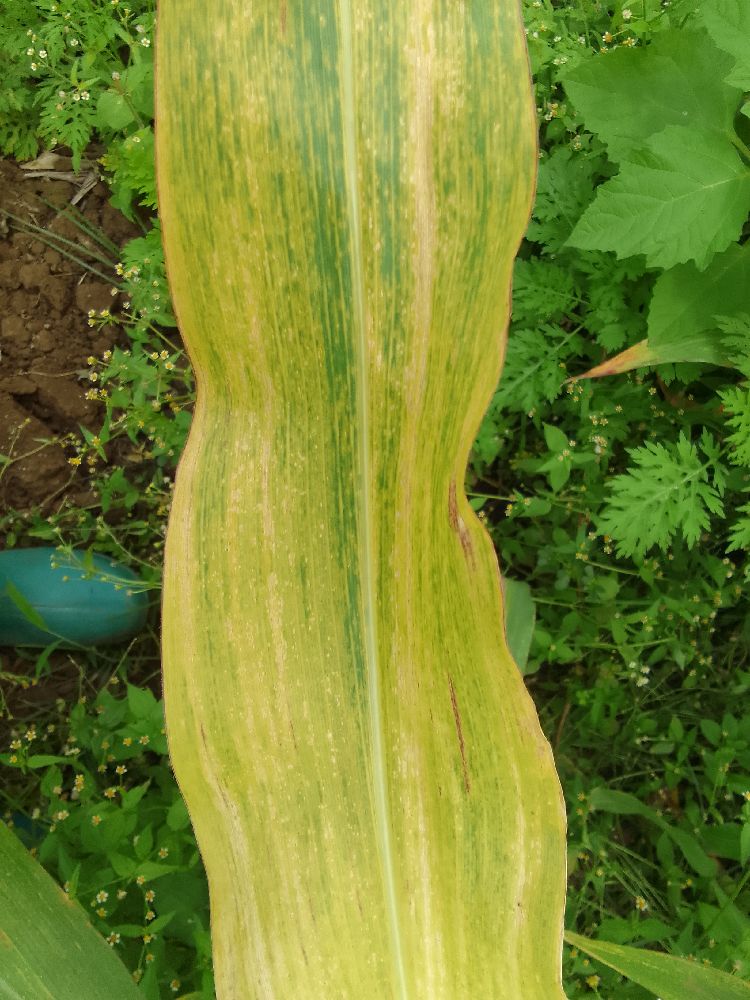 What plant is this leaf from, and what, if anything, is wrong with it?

maize, maize lethal necrosis
